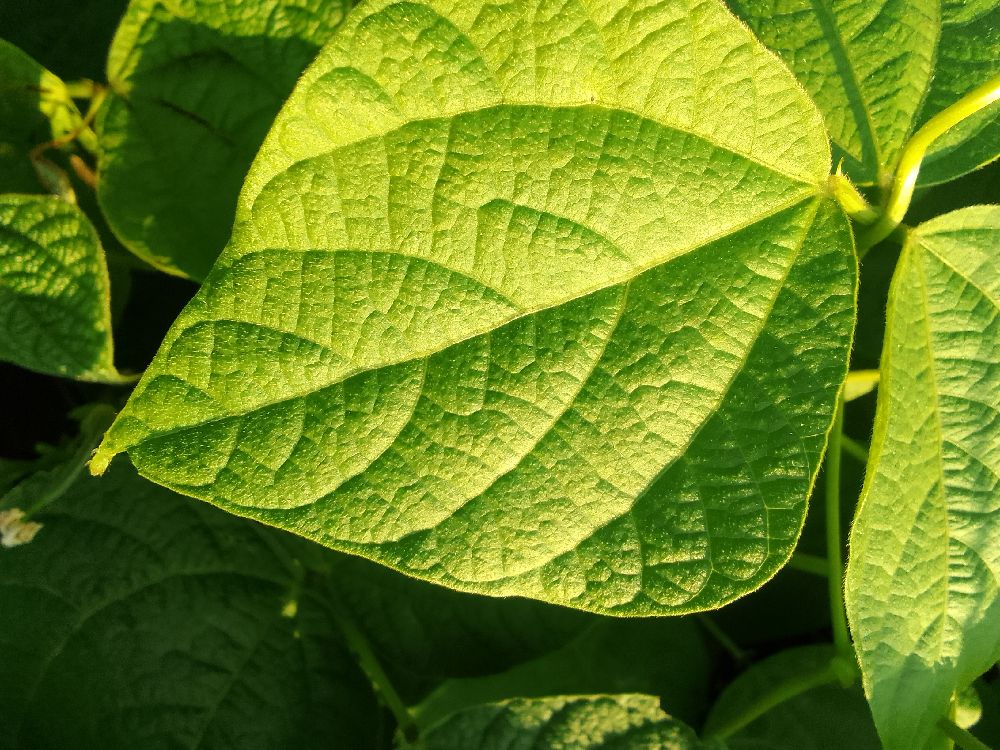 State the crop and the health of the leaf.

common bean, healthy
